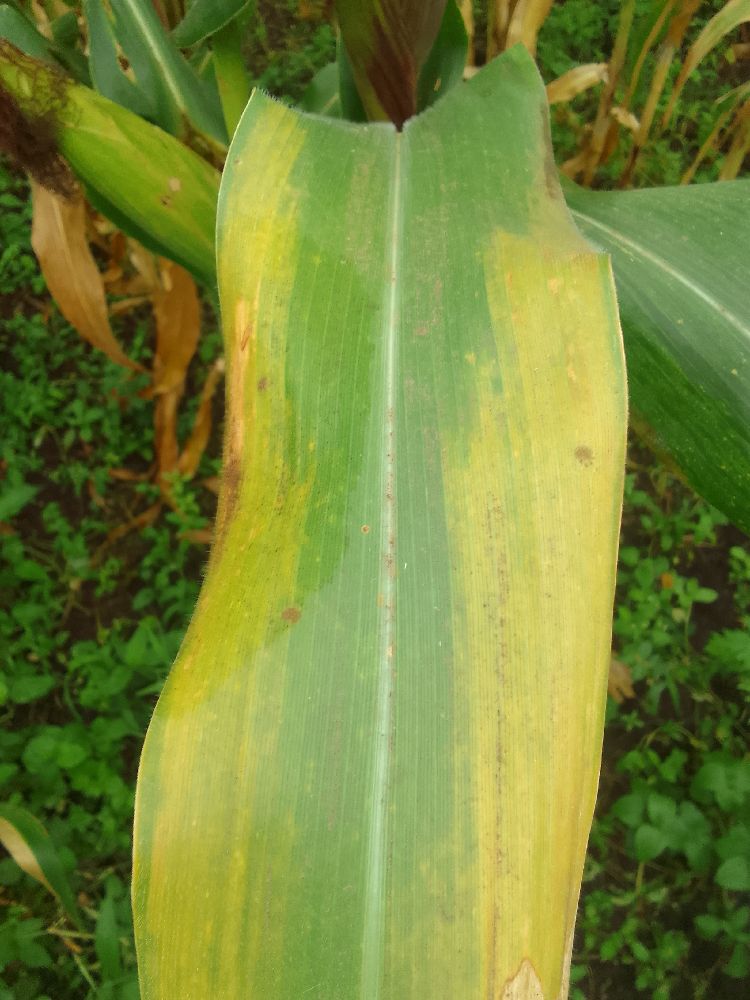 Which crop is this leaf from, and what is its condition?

maize, maize lethal necrosis
